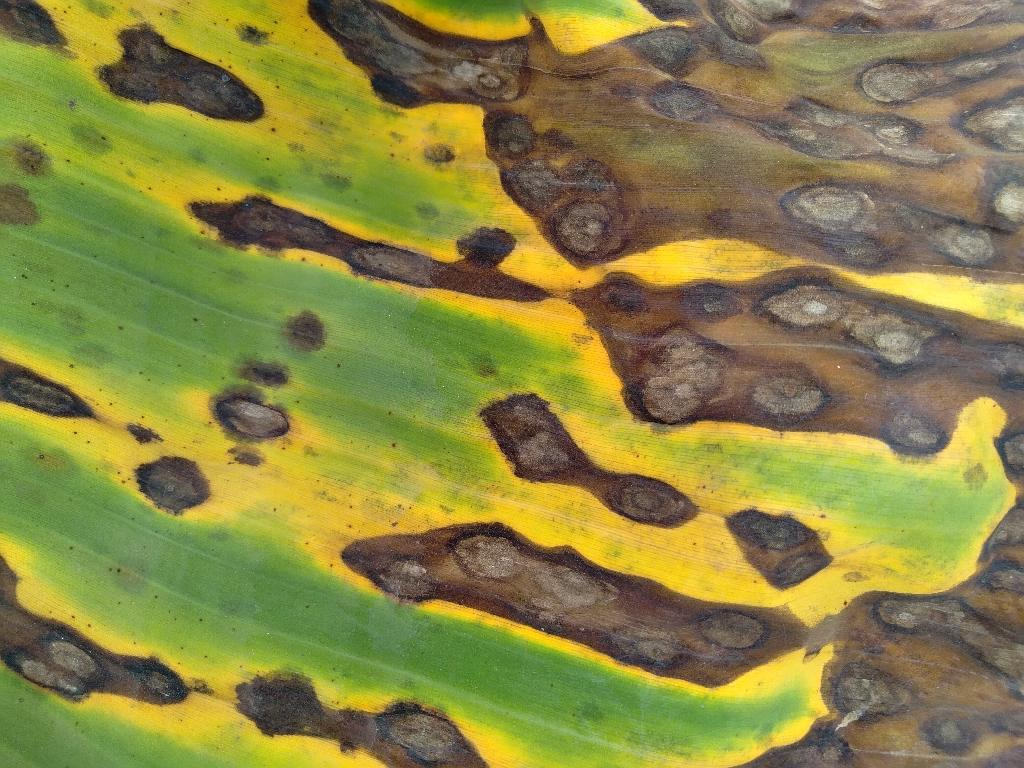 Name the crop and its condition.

banana, black sigatoka
